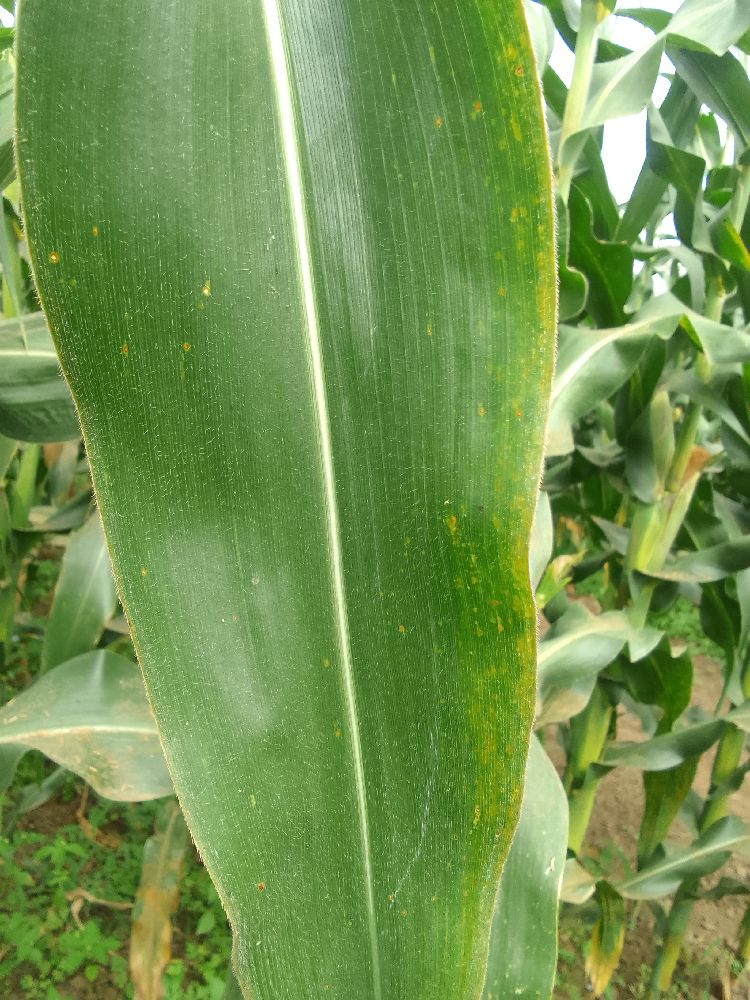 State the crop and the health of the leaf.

maize, healthy
